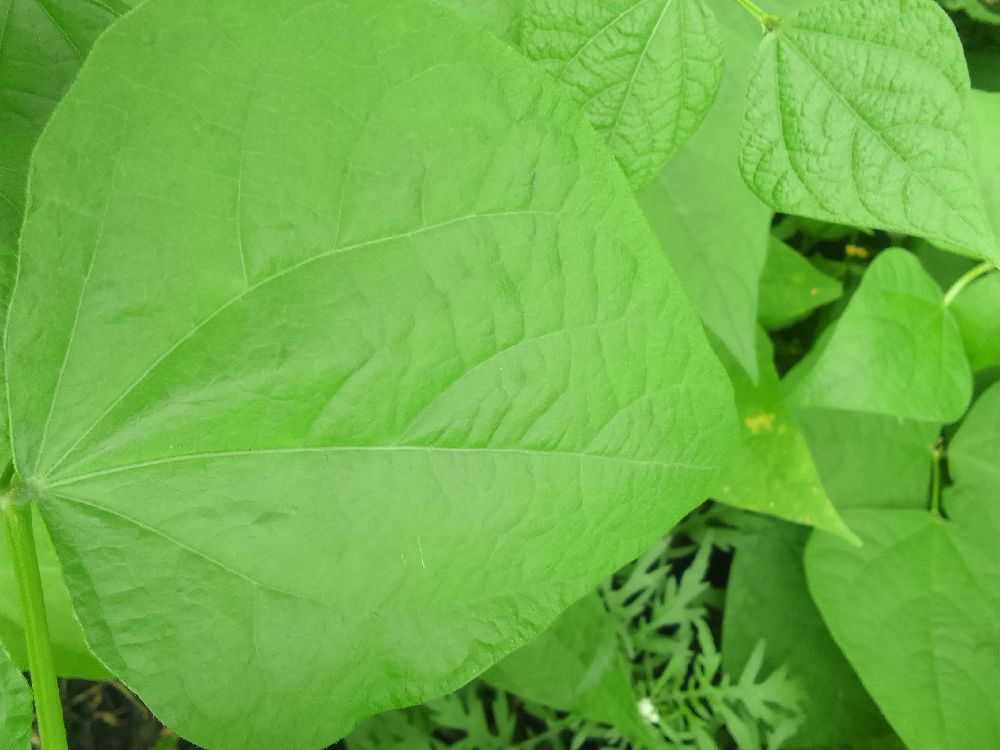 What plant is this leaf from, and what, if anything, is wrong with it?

common bean, healthy
